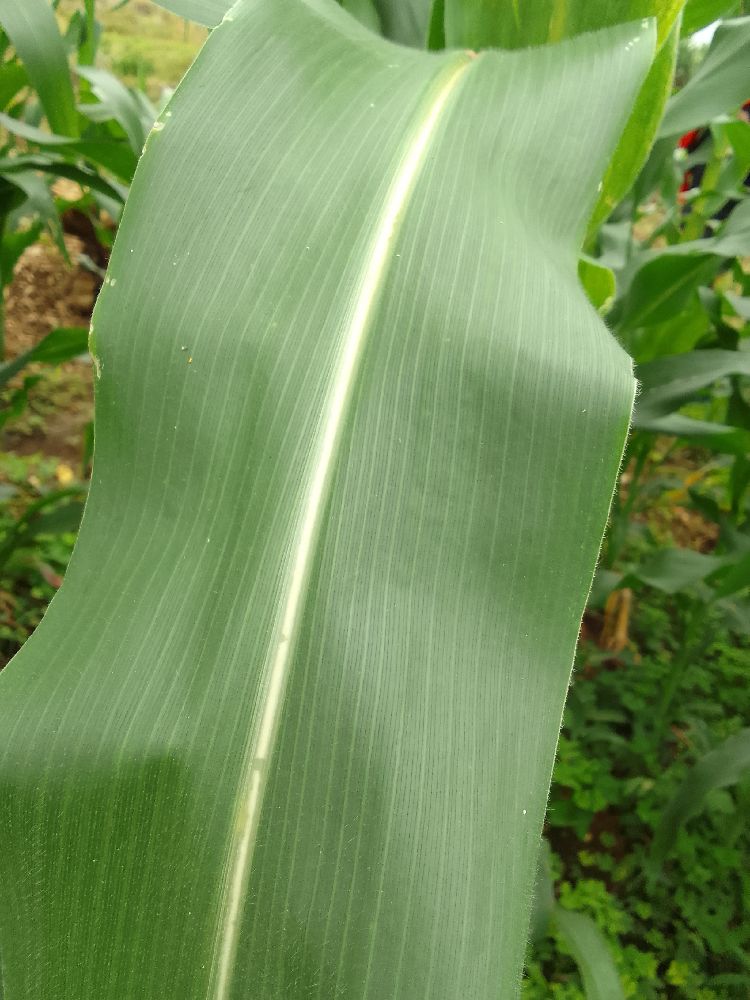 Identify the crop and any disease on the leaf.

maize, healthy
